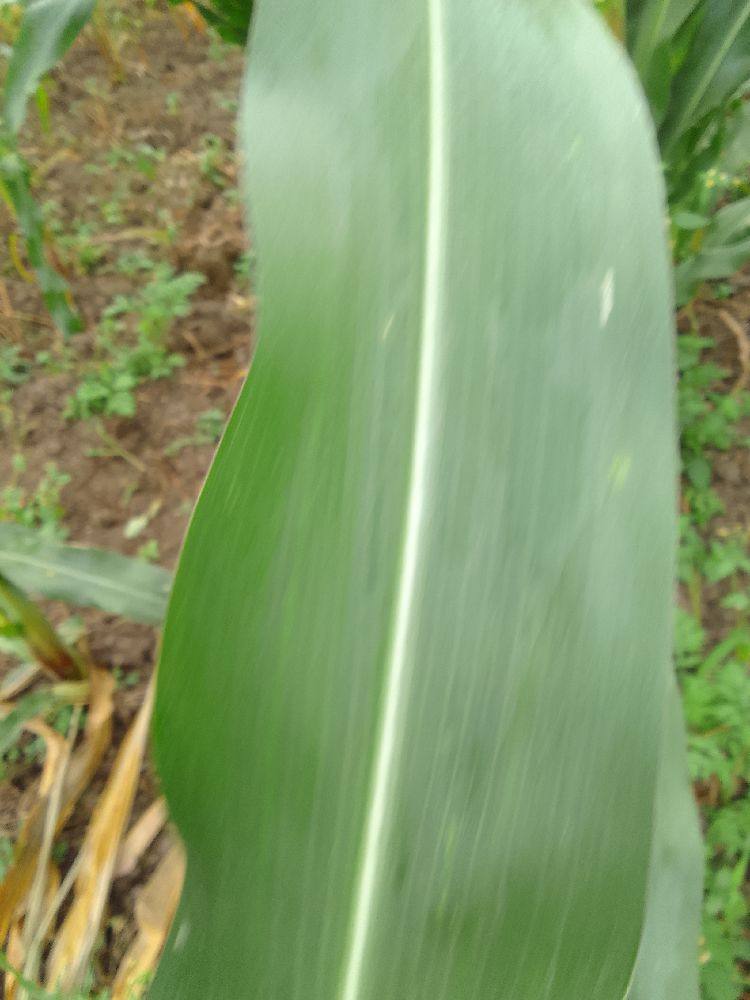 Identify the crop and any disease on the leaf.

maize, healthy
